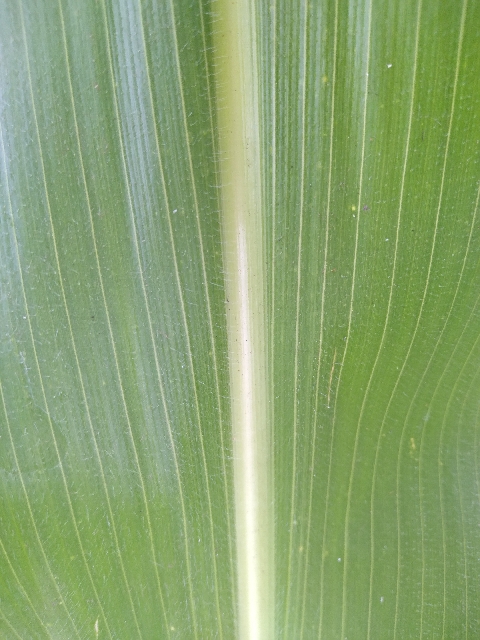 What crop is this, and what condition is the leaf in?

maize, healthy
